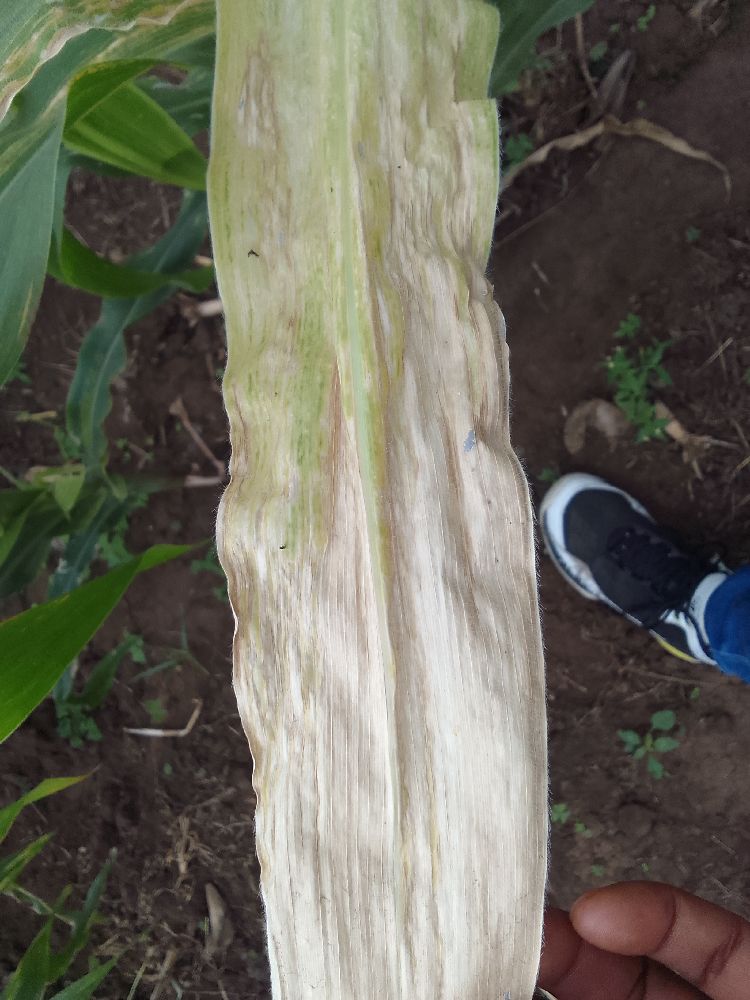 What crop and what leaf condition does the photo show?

maize, maize lethal necrosis
